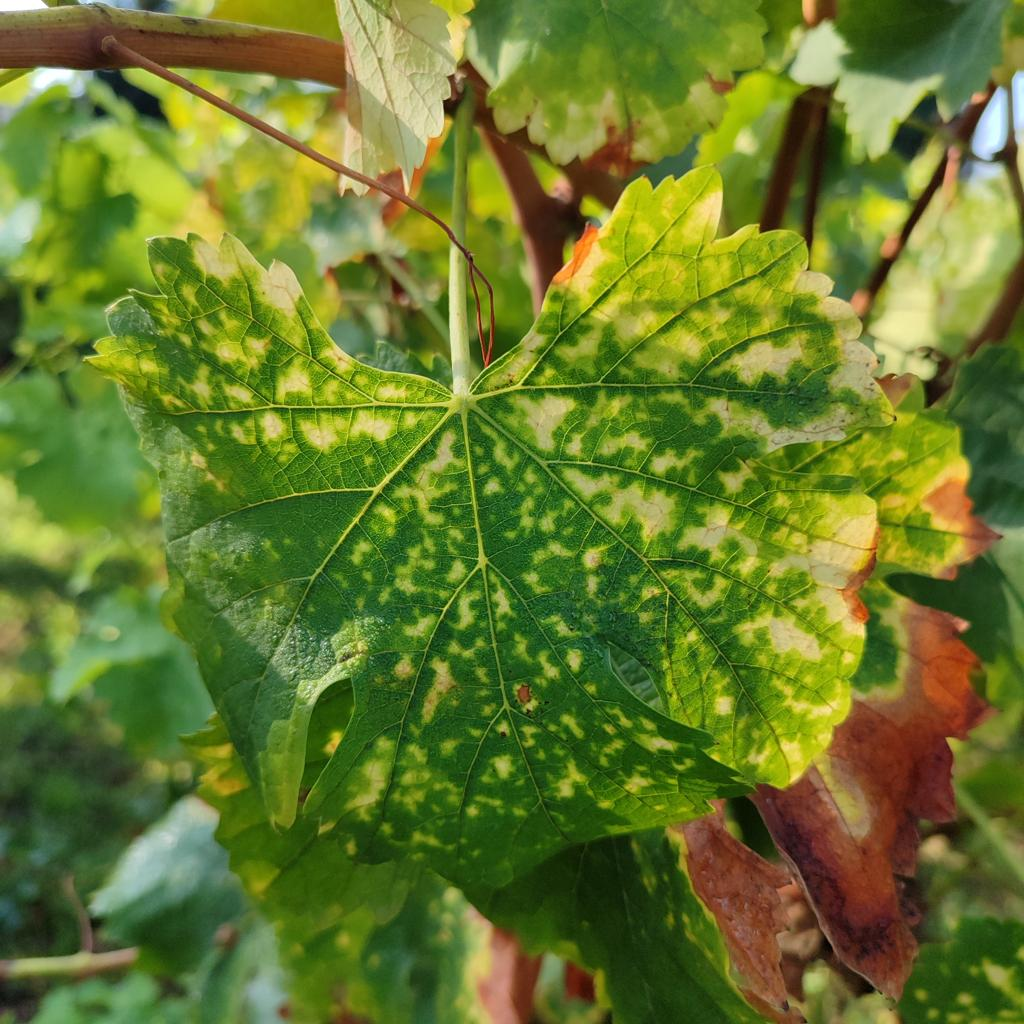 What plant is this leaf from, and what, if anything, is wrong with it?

grapevine, esca complex
